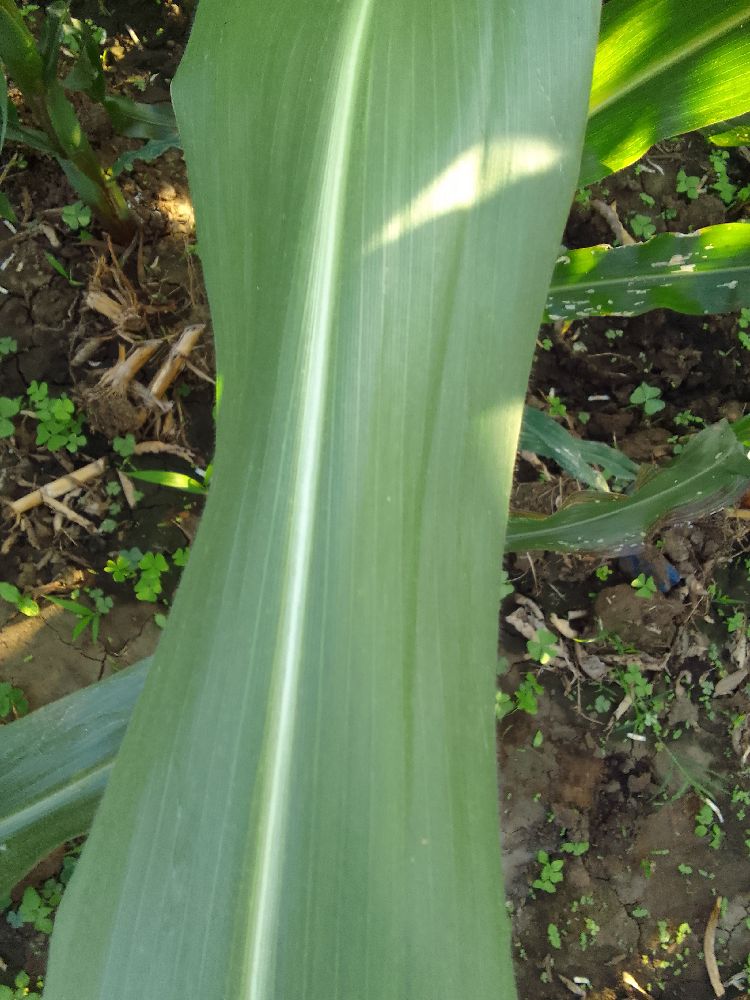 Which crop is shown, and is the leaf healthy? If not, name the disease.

maize, healthy
